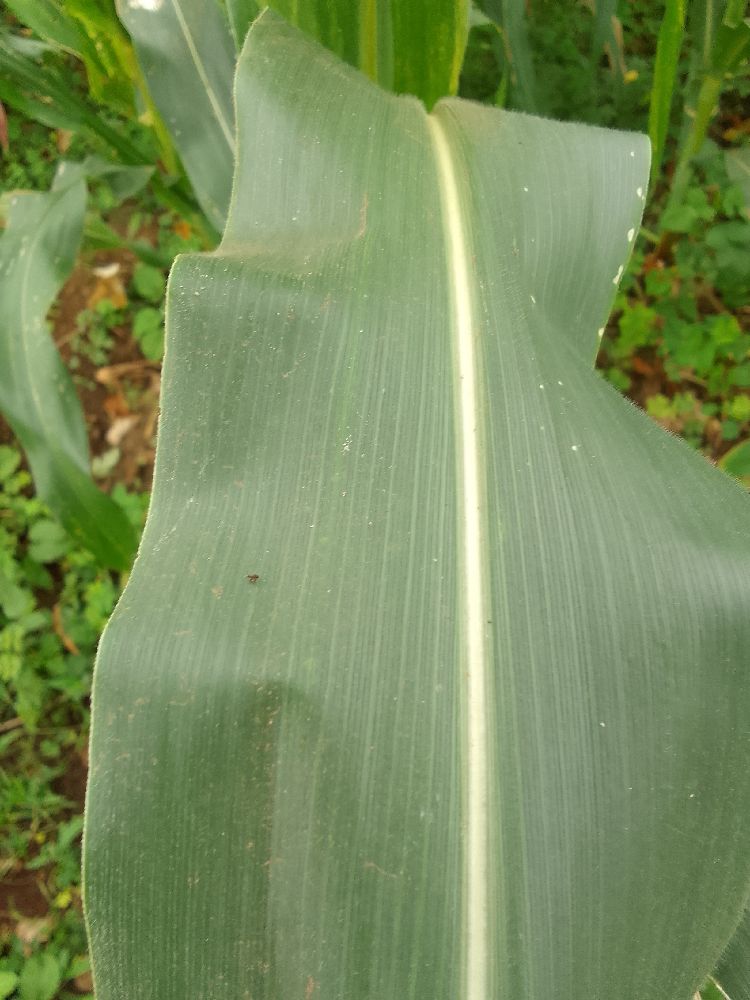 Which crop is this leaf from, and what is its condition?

maize, healthy
